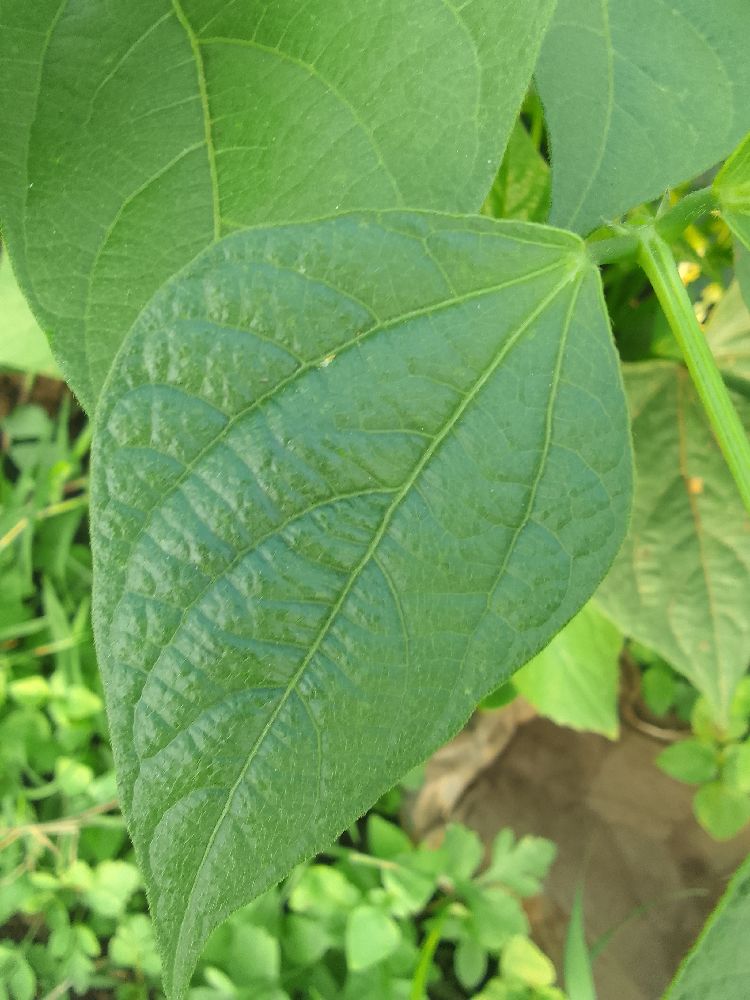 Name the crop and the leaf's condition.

common bean, healthy
